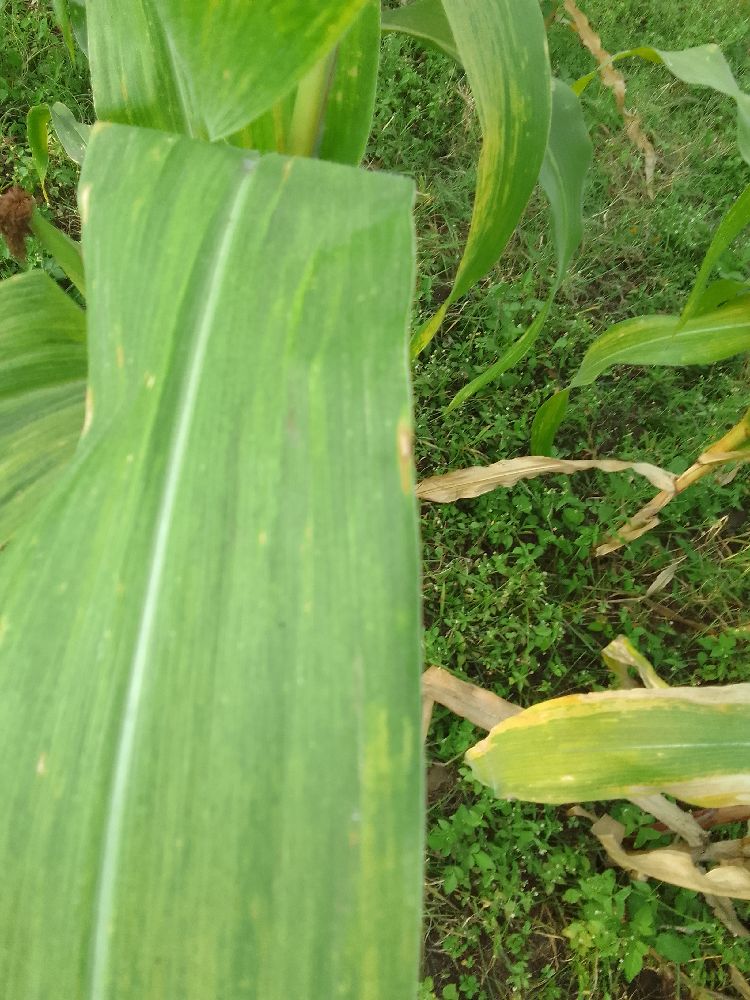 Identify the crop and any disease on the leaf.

maize, maize lethal necrosis
